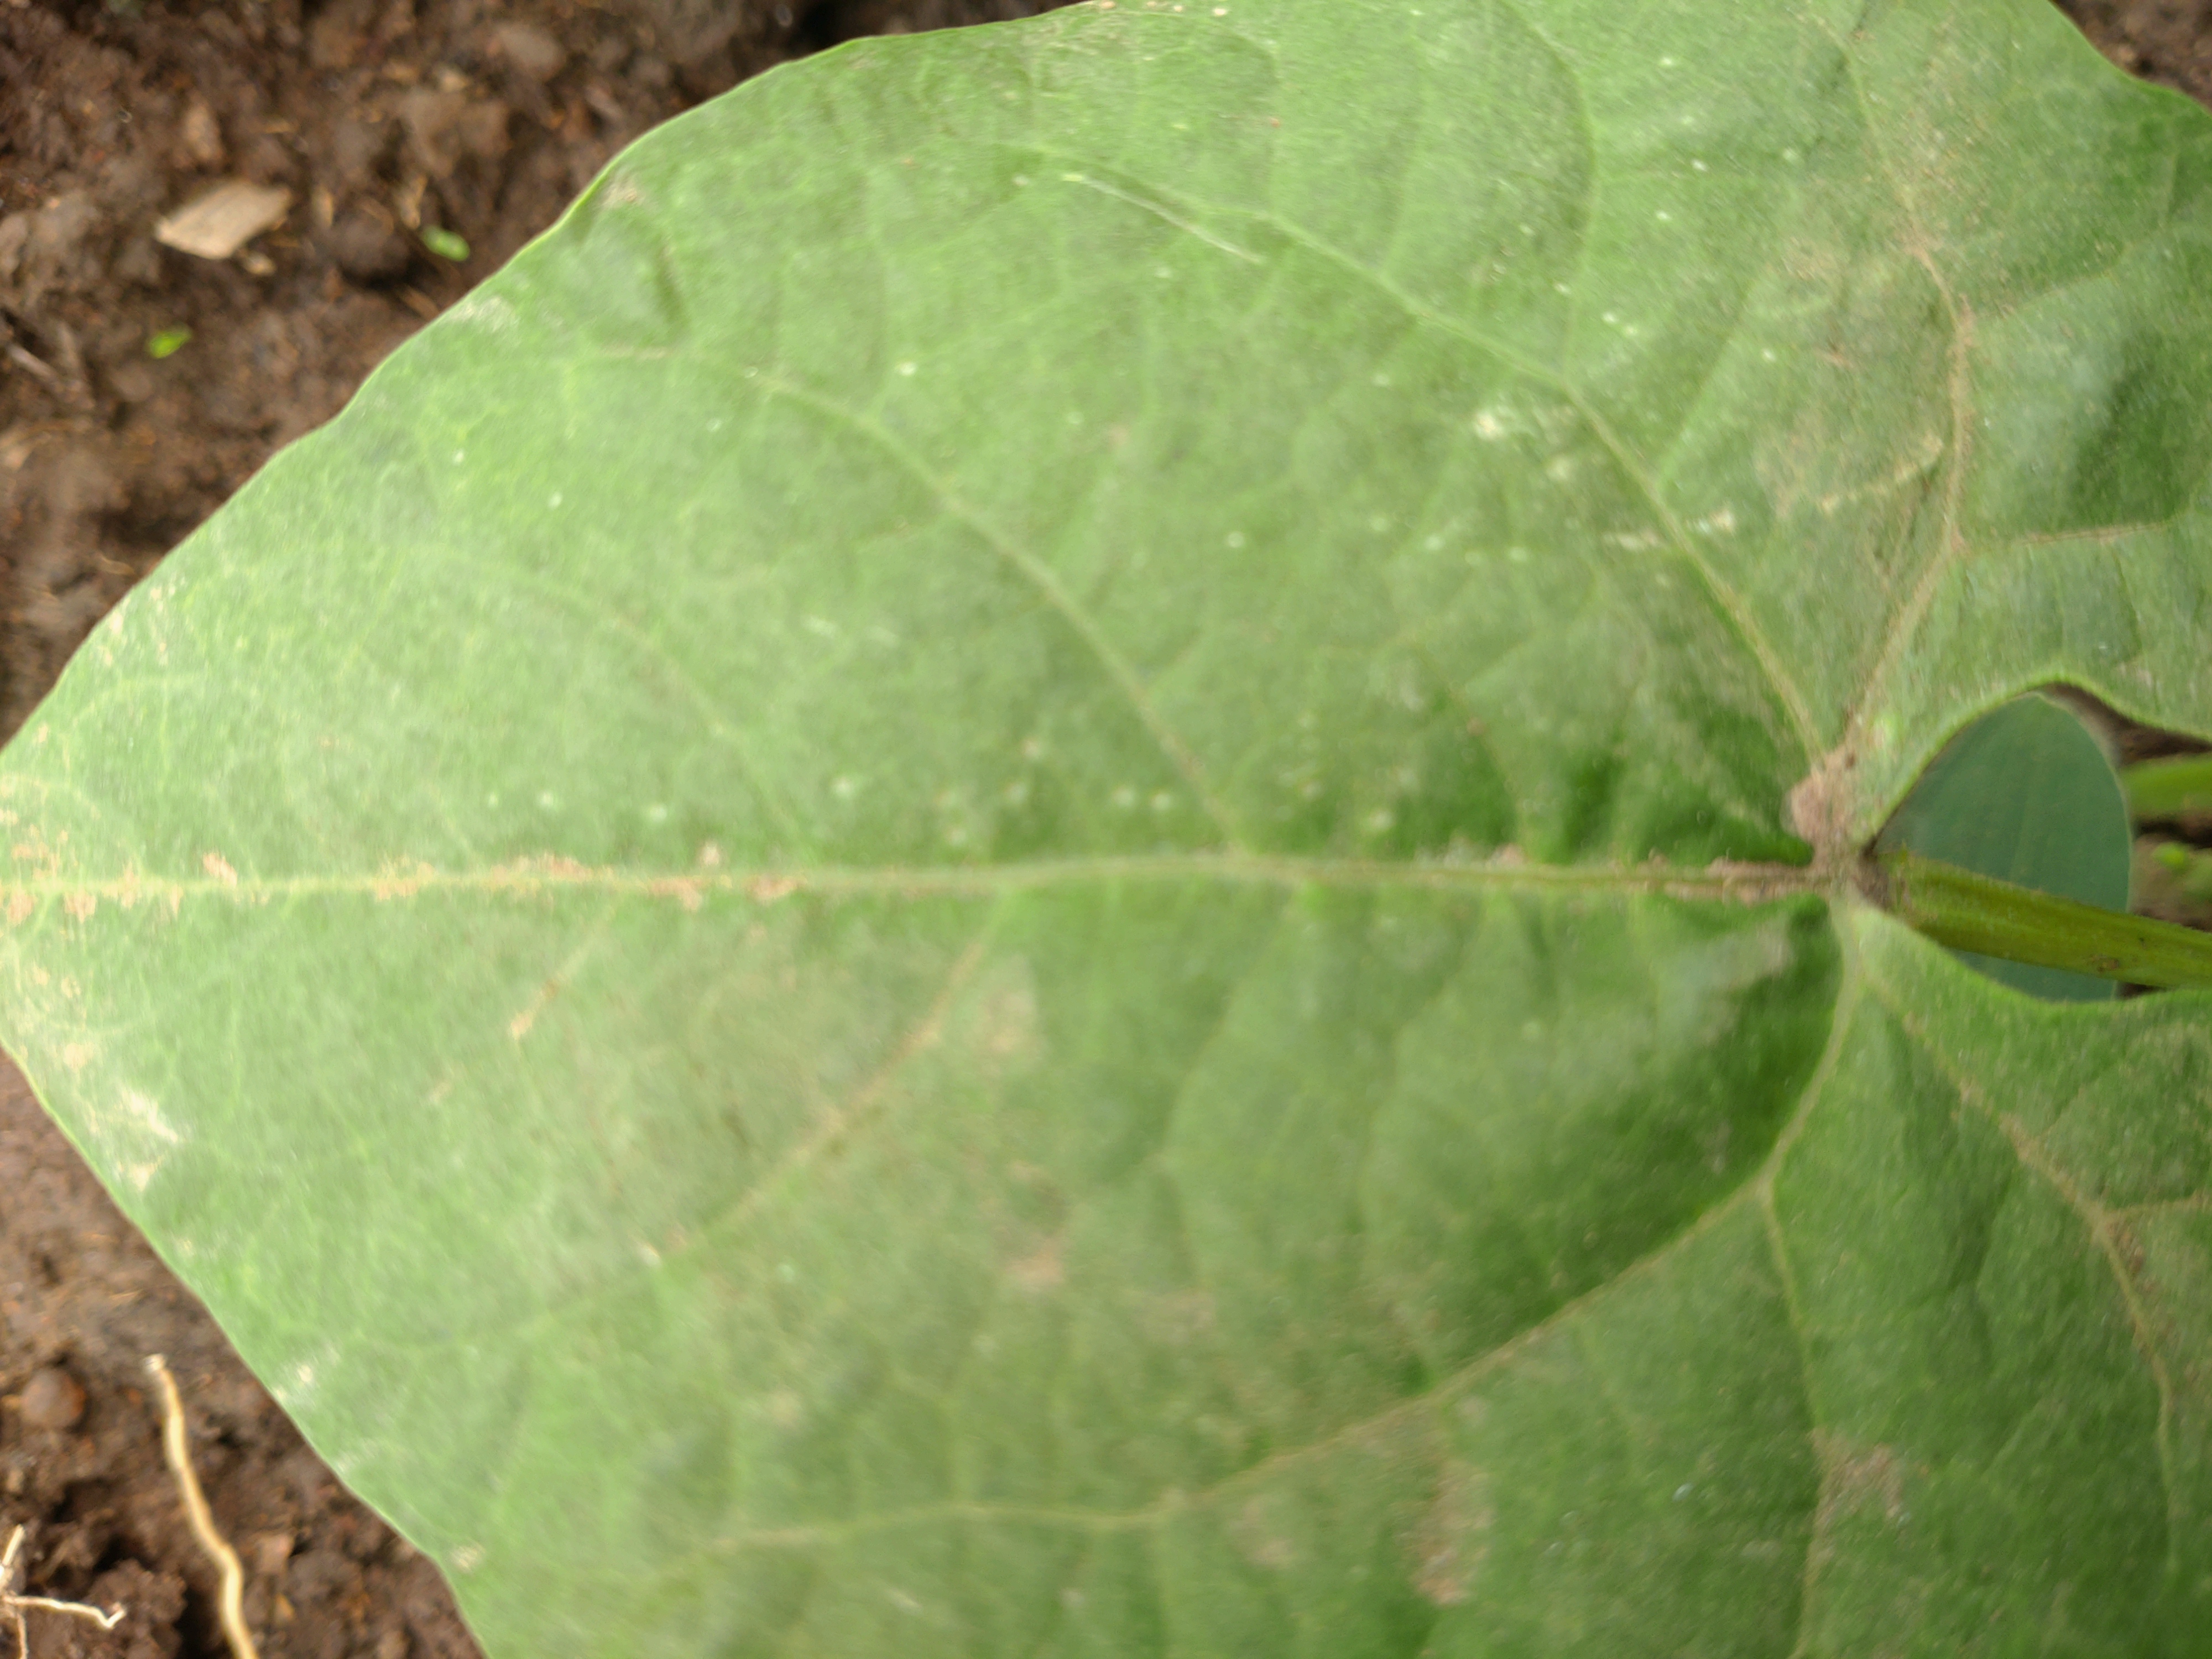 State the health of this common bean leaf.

healthy
